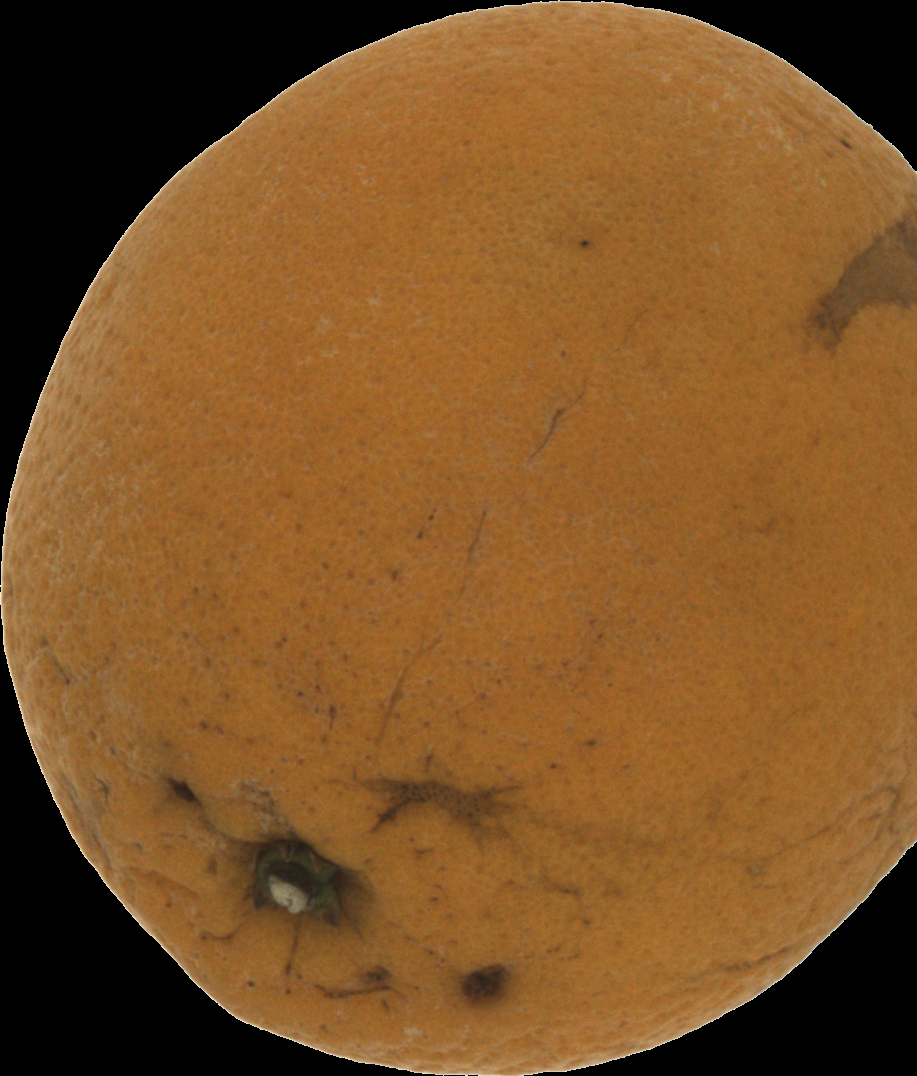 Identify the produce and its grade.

orange, bad
